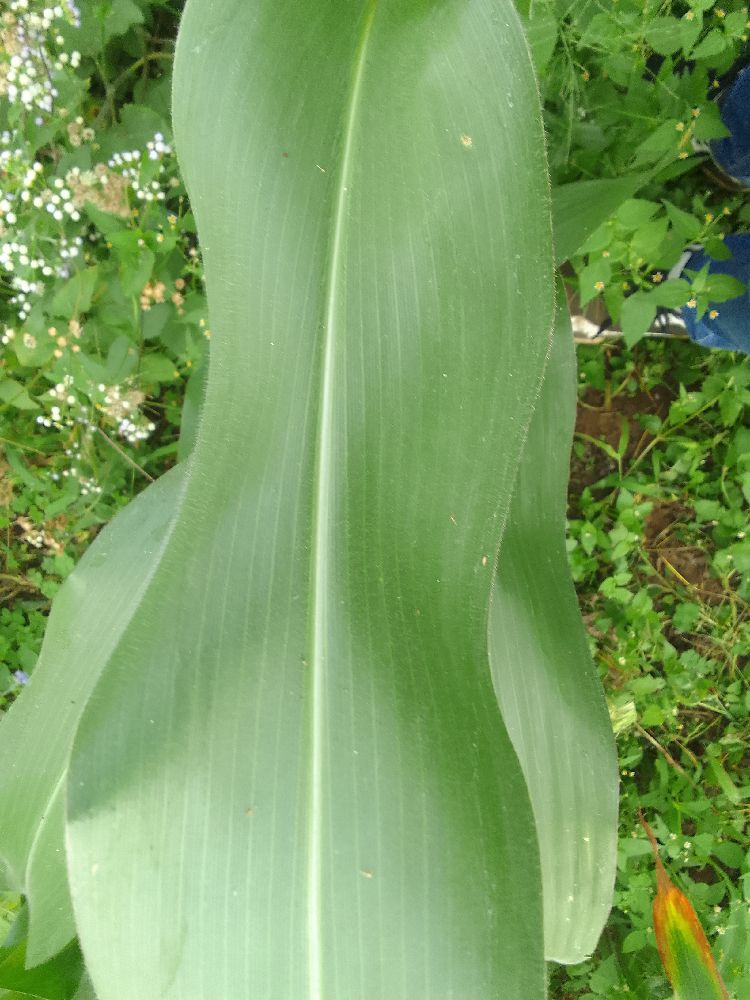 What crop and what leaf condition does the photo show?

maize, healthy
